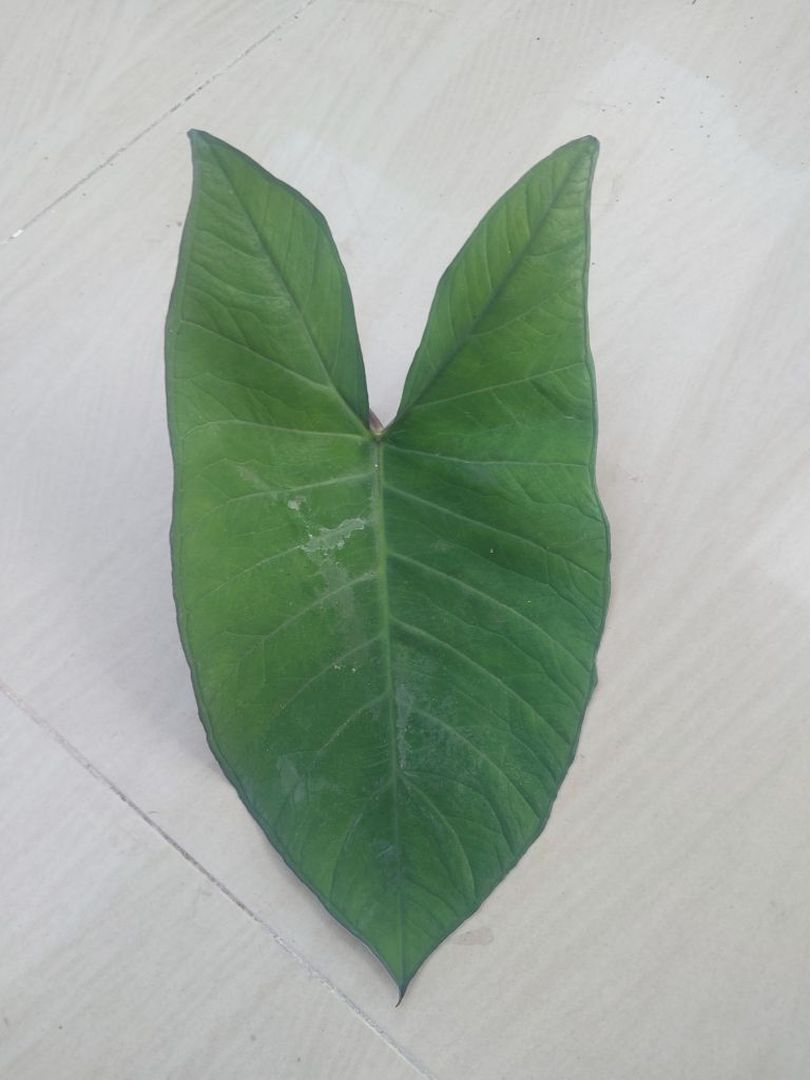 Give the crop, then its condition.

taro, healthy
